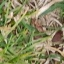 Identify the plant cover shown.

grass
